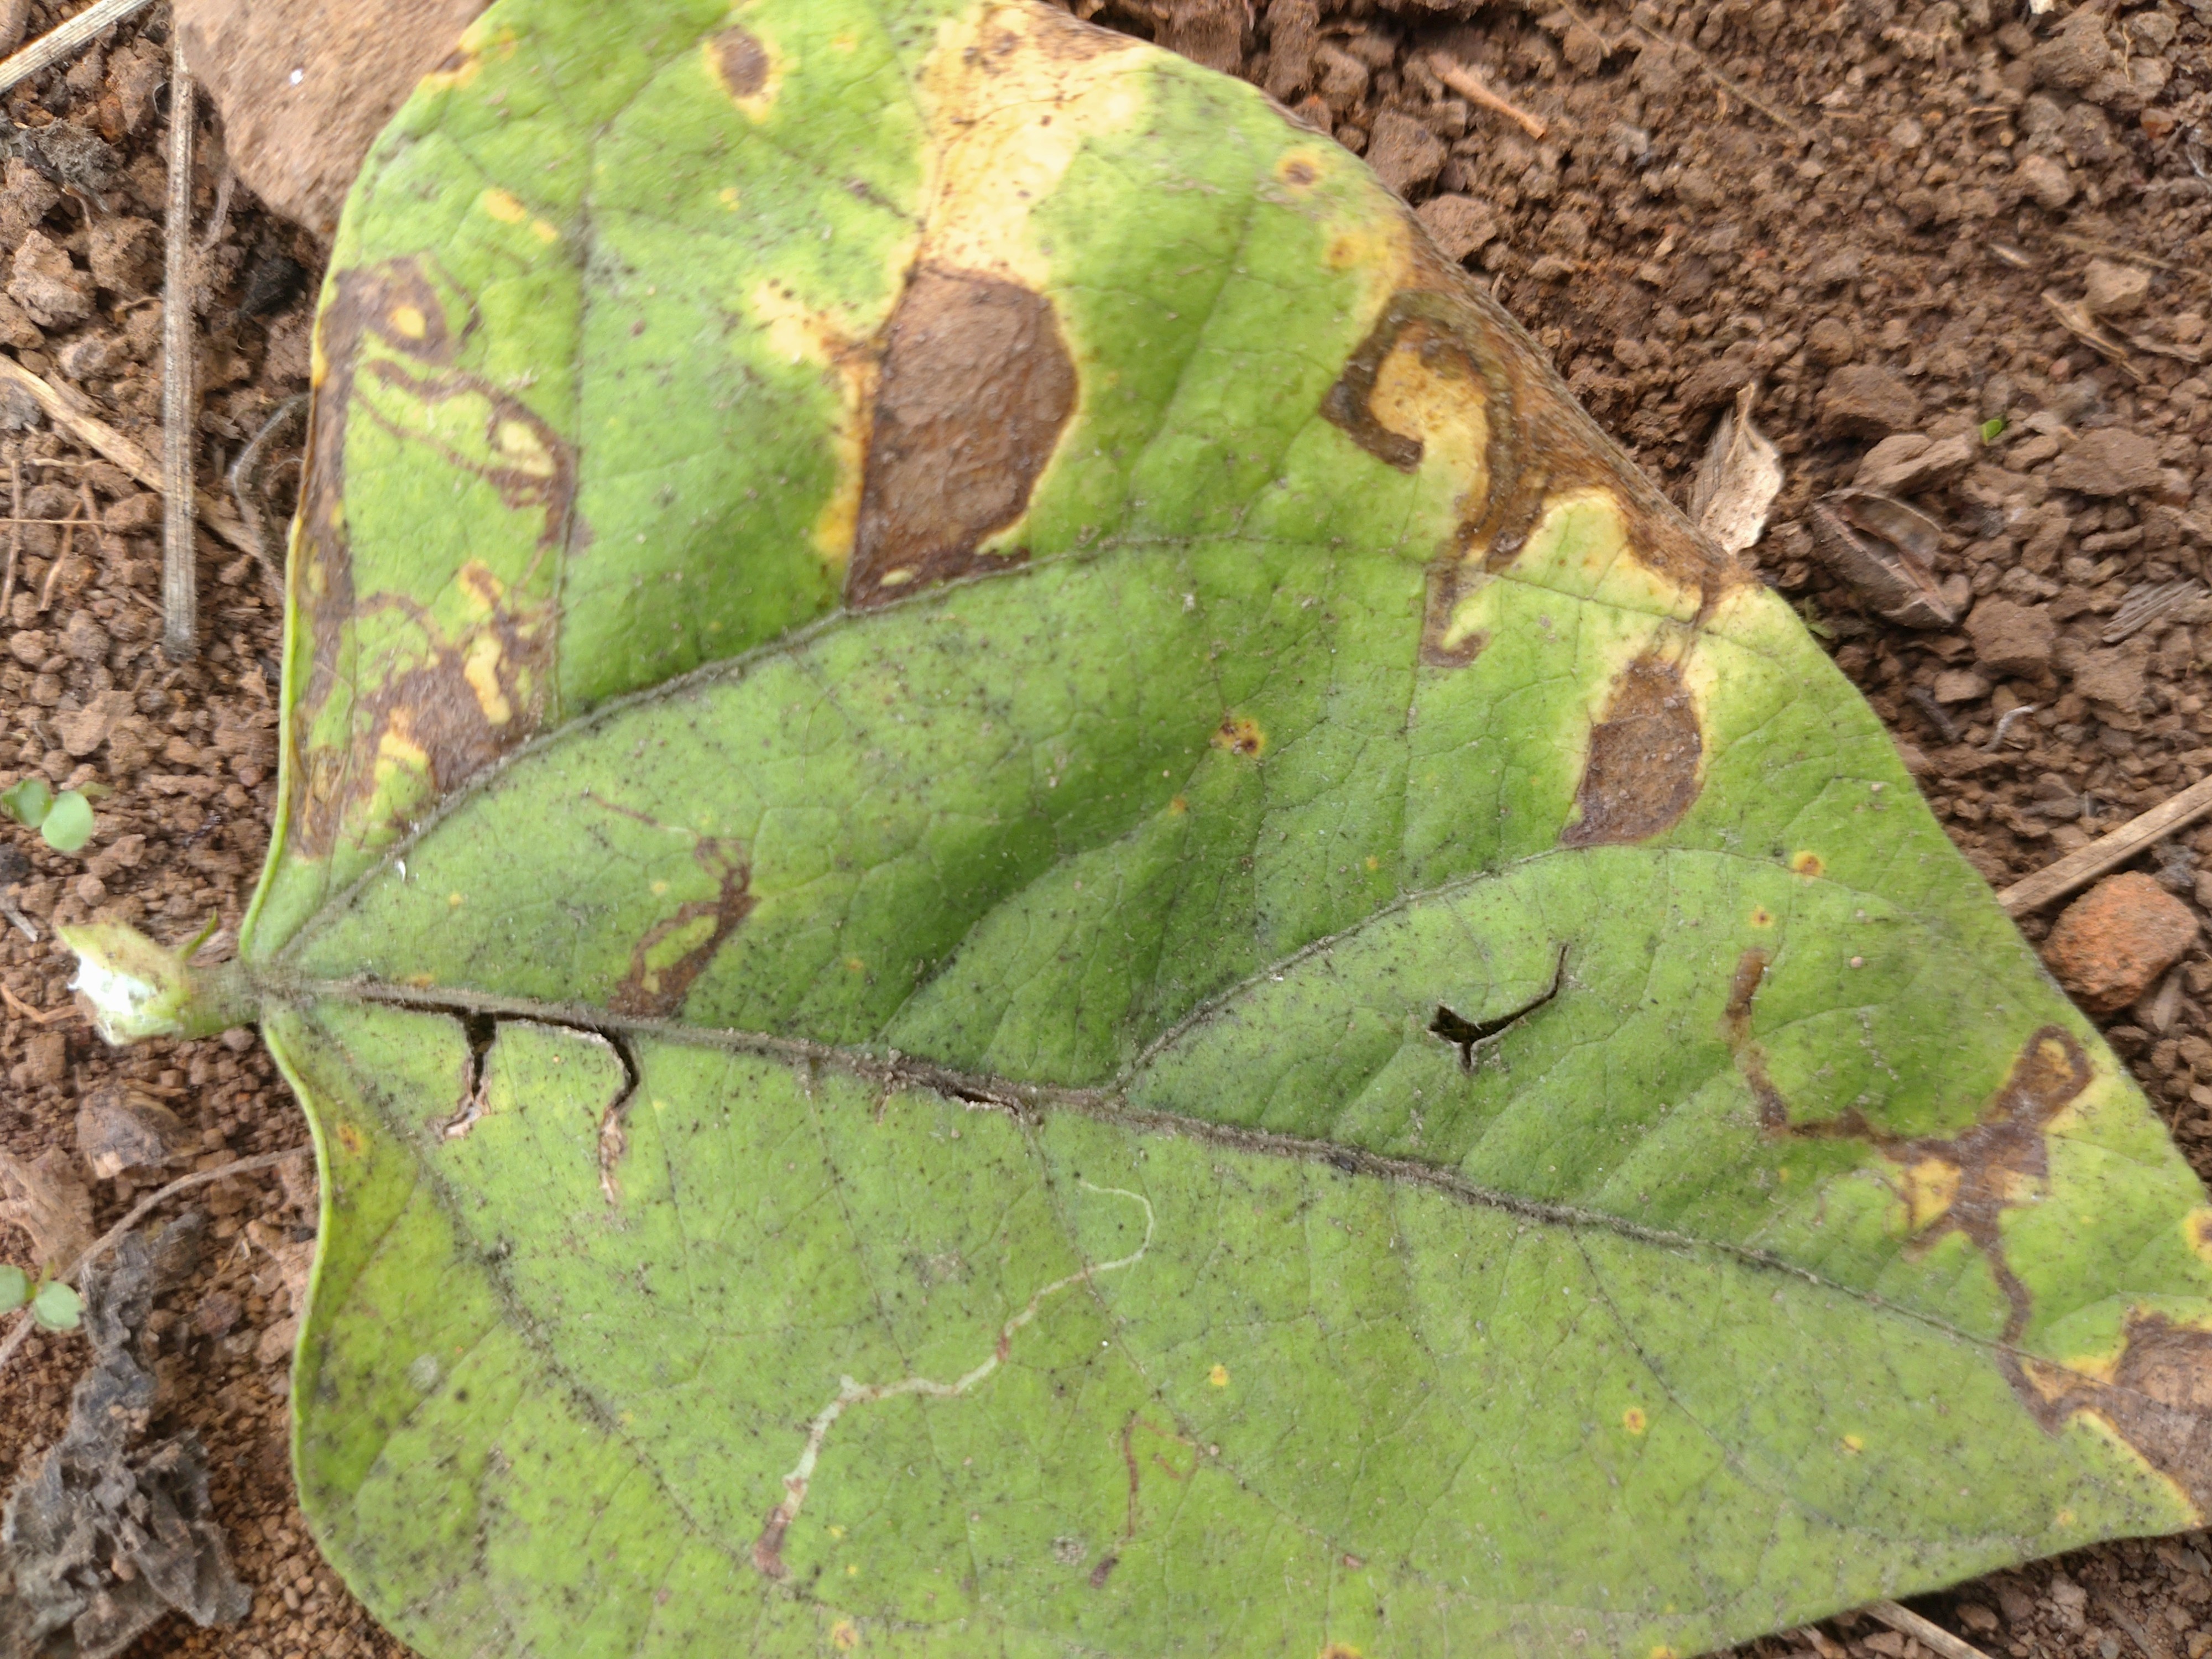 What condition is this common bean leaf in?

anthracnose
